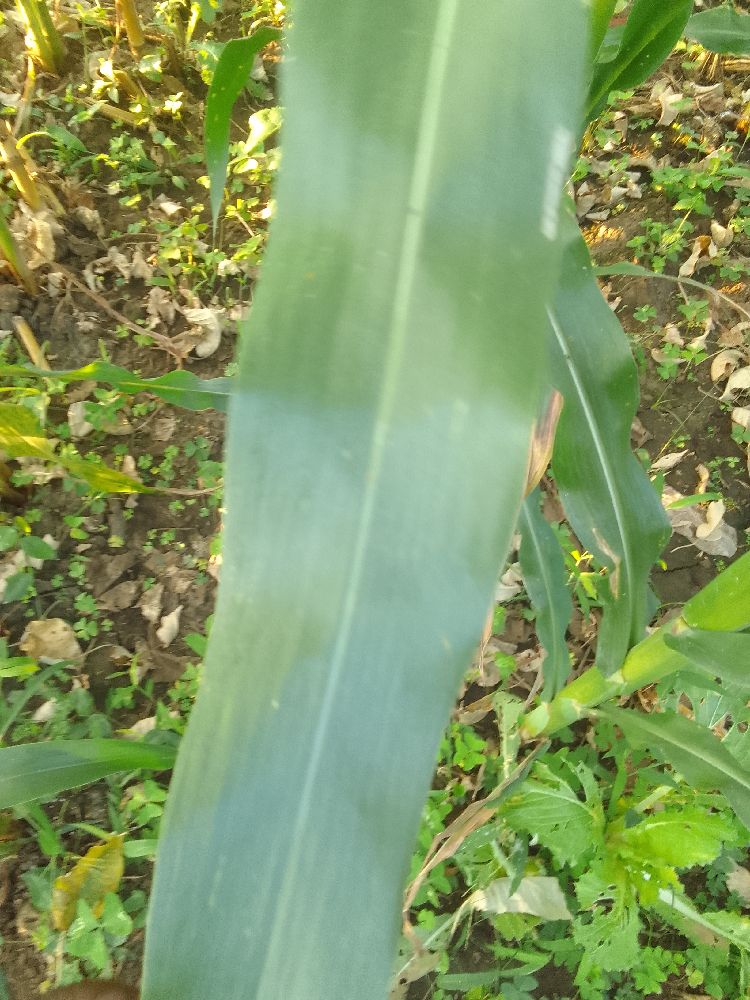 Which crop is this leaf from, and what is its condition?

maize, healthy
